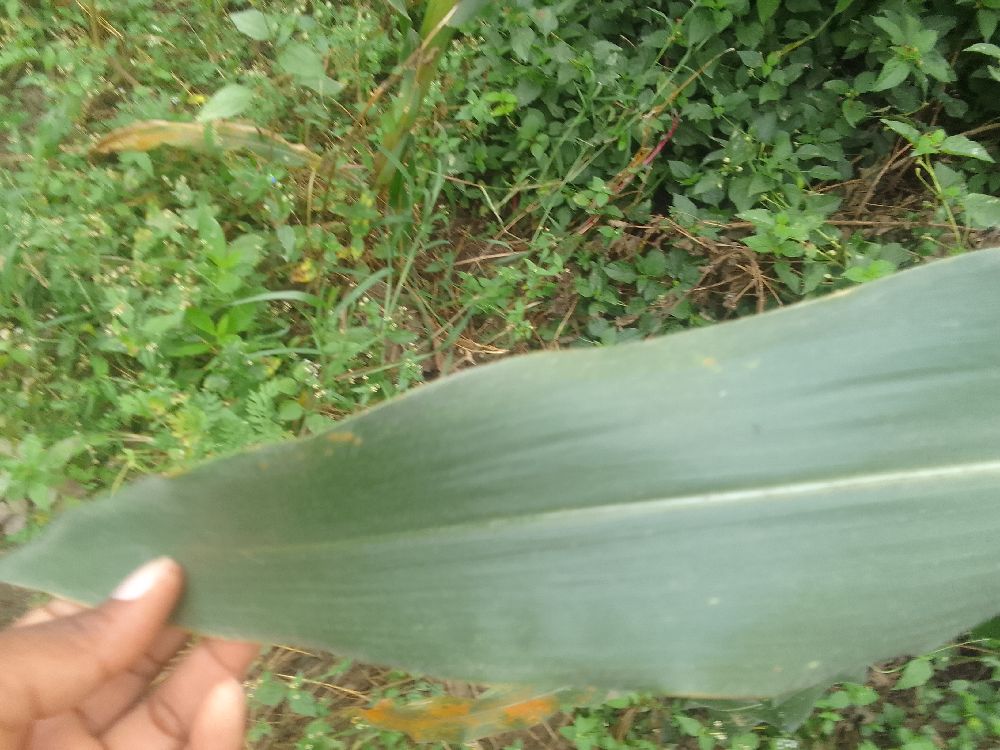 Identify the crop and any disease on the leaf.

maize, healthy
